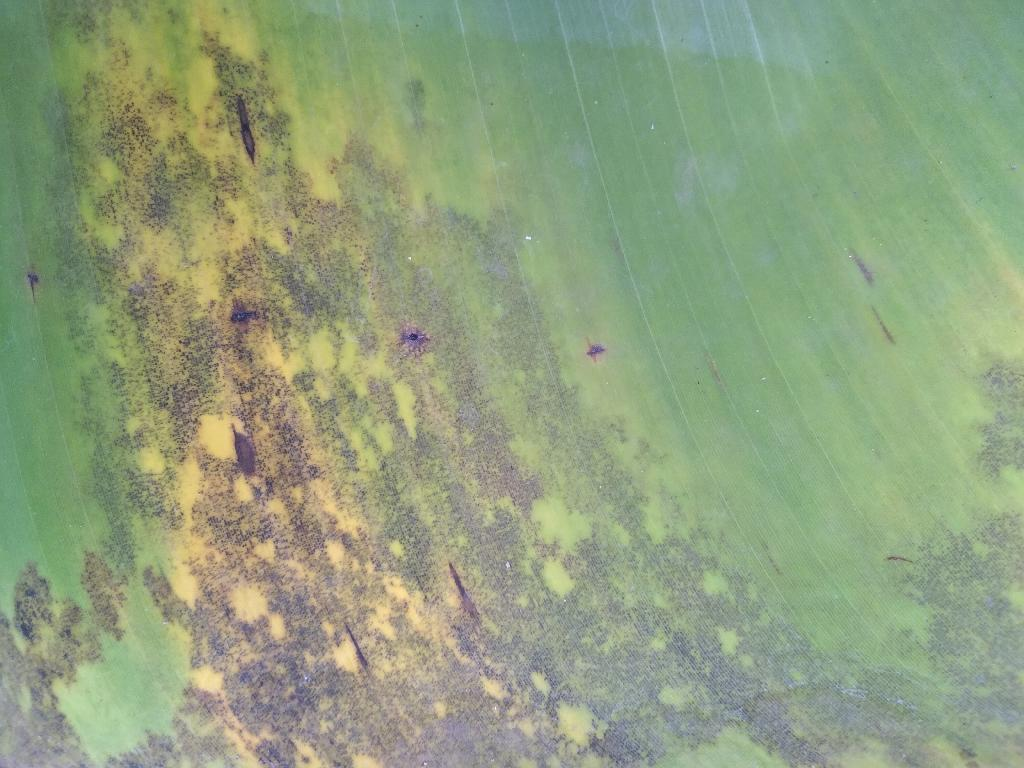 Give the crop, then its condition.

banana, black sigatoka
